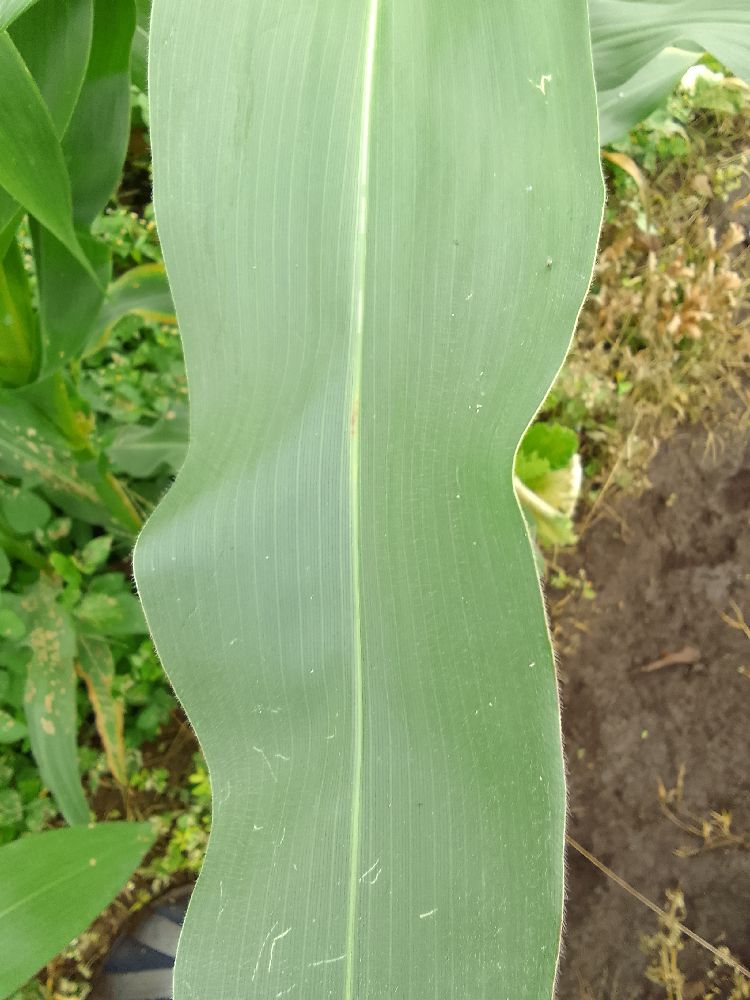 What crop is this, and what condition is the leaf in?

maize, healthy
